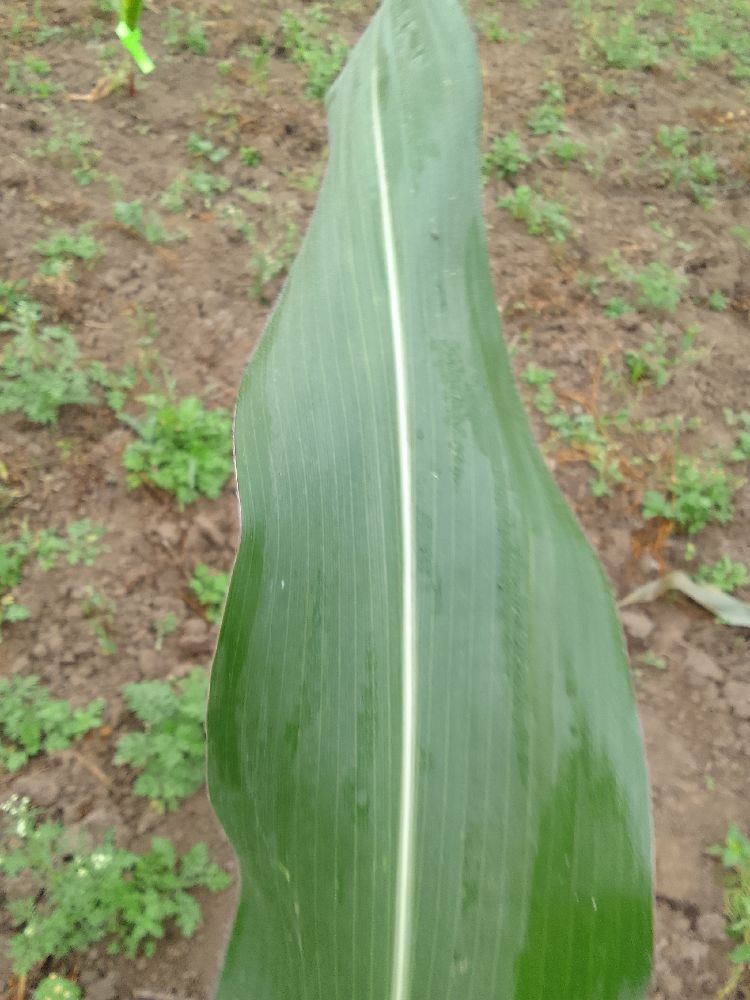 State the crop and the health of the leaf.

maize, healthy
